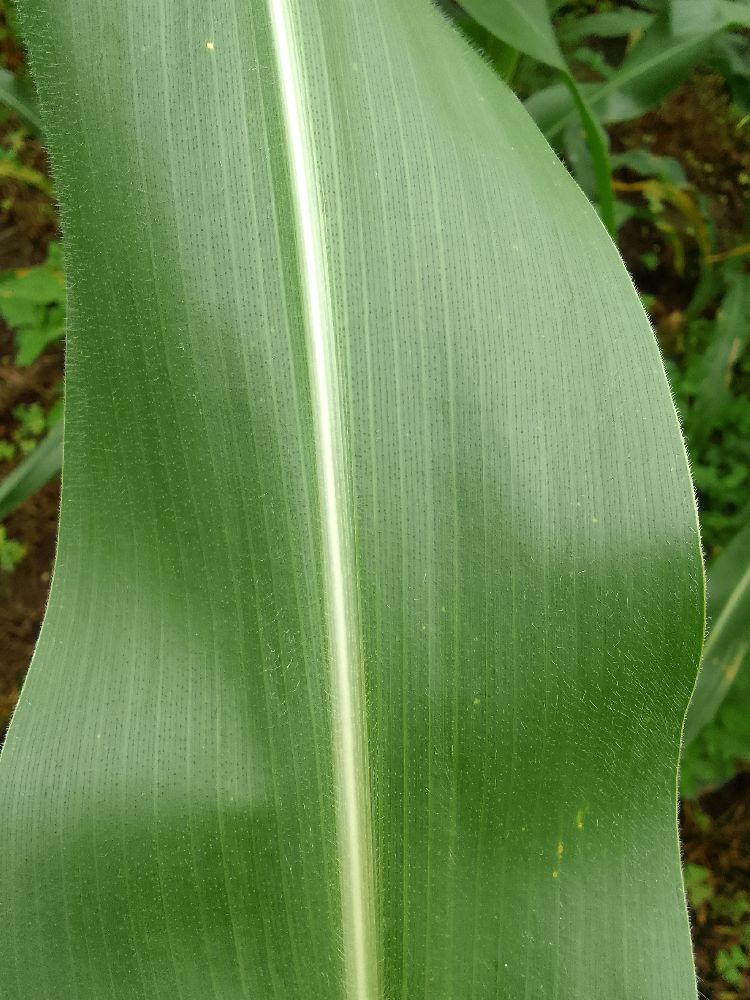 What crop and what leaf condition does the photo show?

maize, healthy
